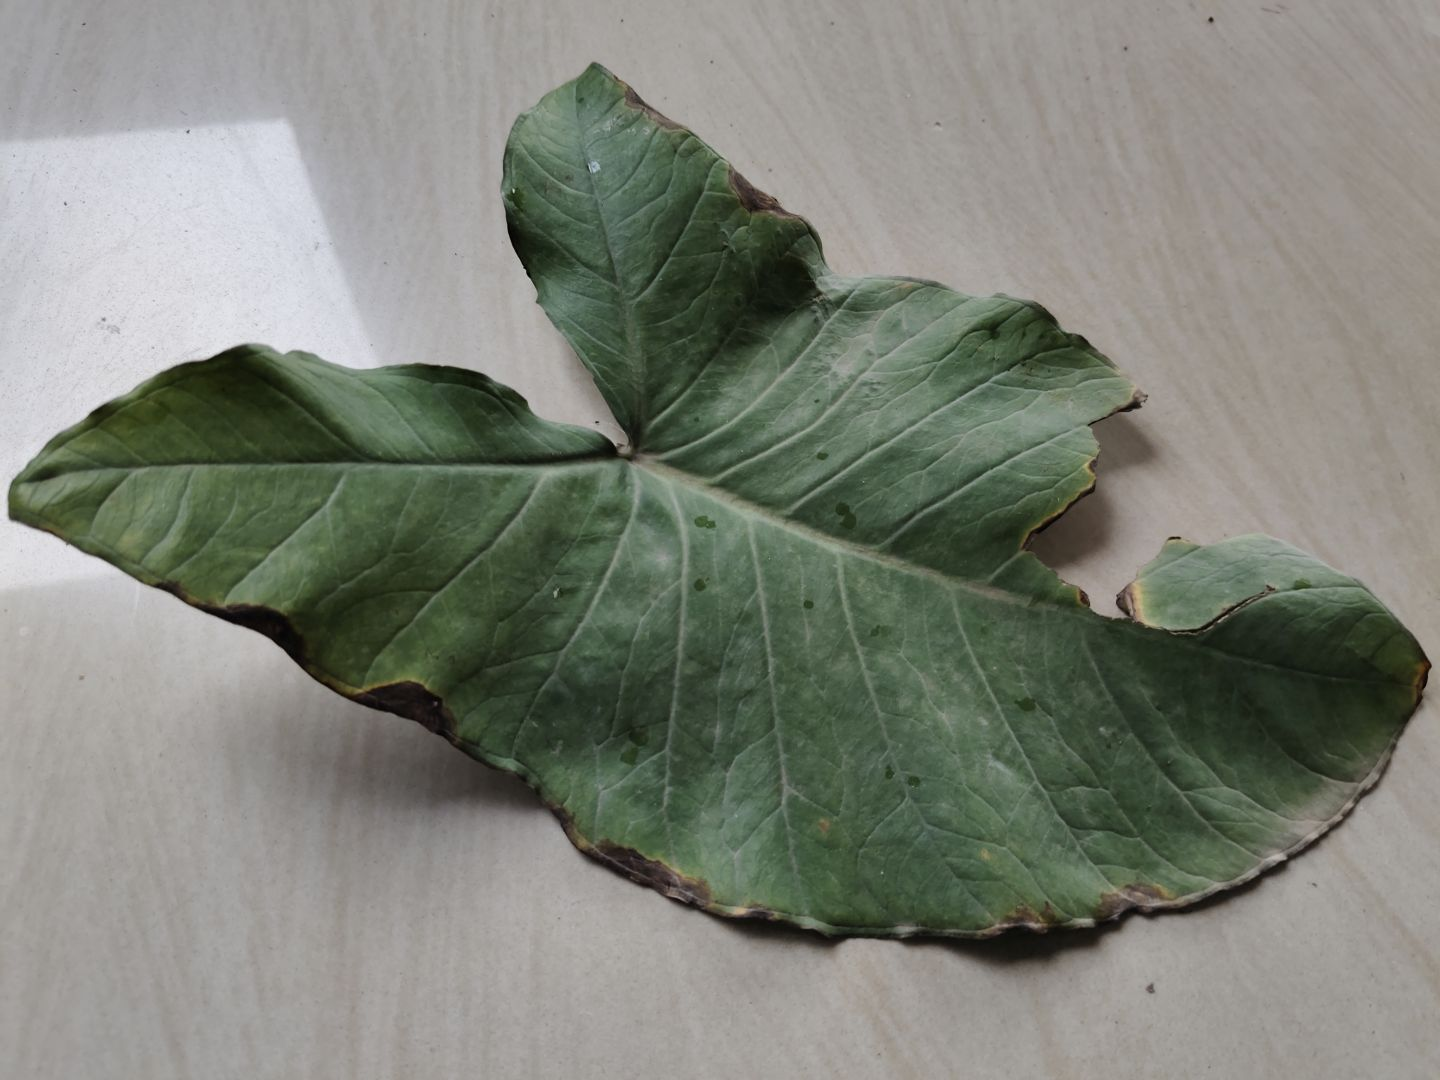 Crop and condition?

taro, leaf blight
